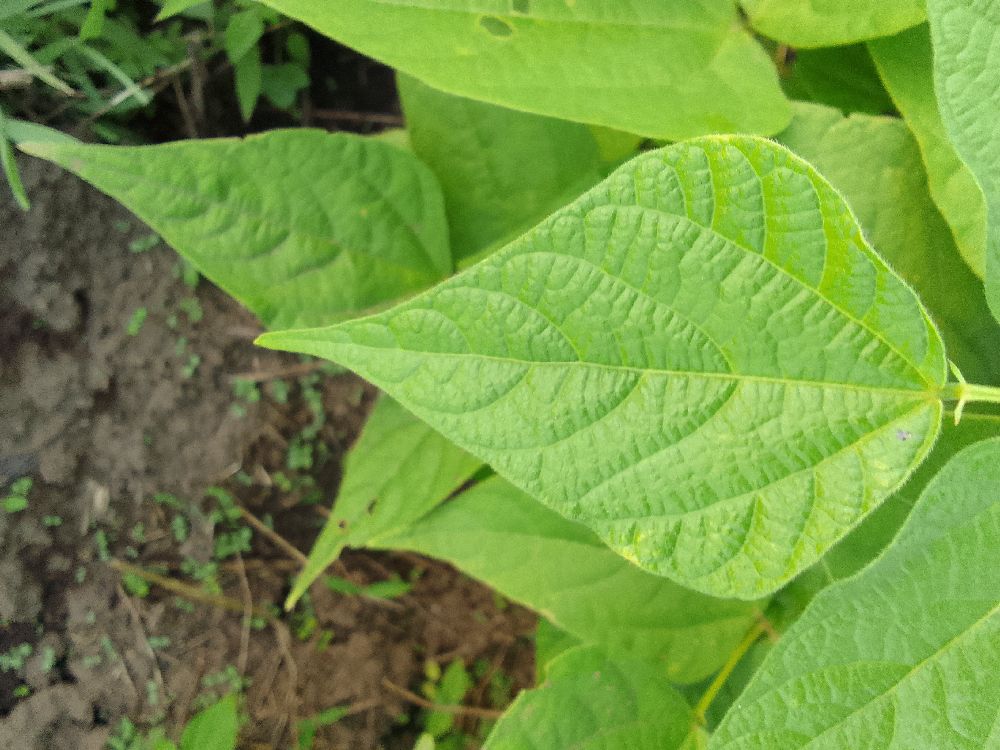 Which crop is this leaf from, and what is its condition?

common bean, healthy
